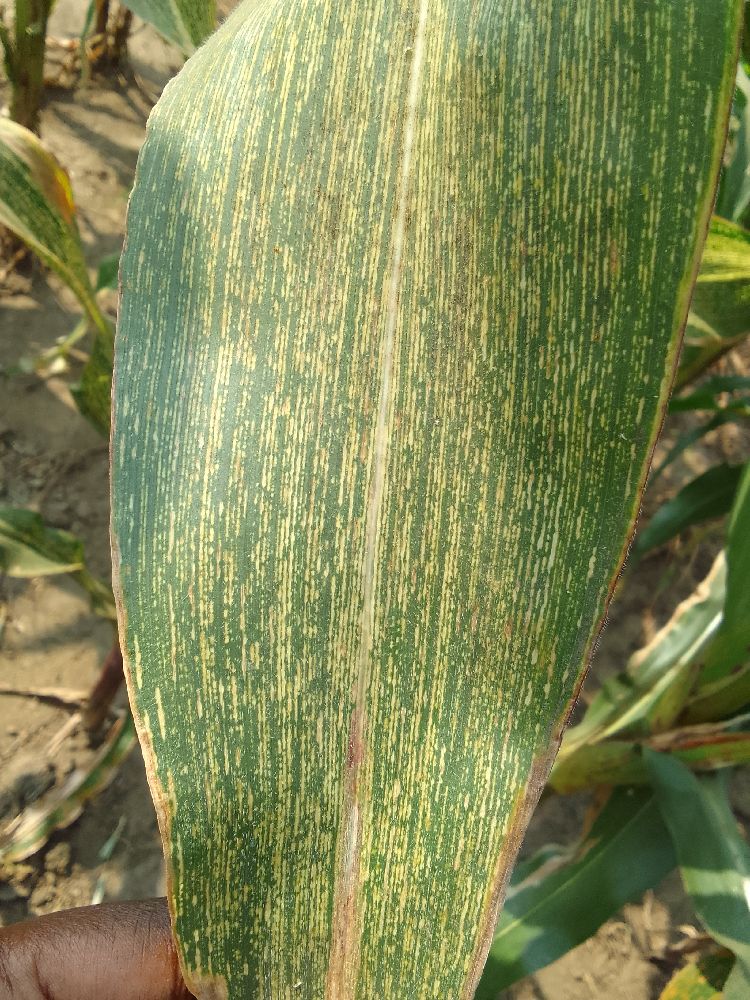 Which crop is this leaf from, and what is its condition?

maize, maize streak virus
